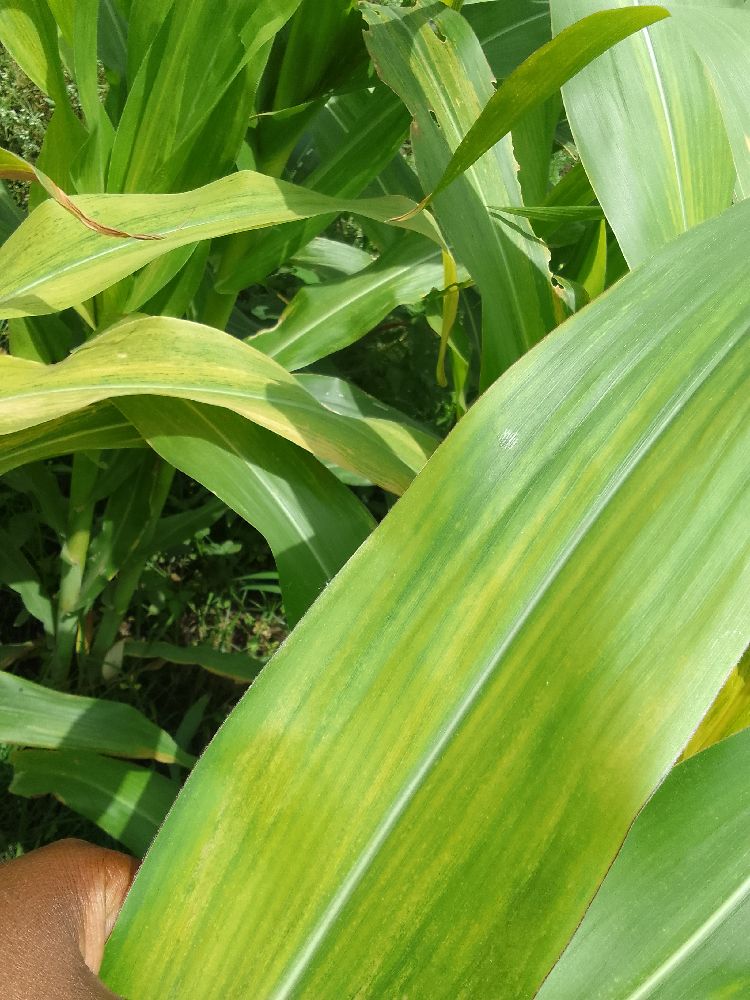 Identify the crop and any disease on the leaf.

maize, maize lethal necrosis
